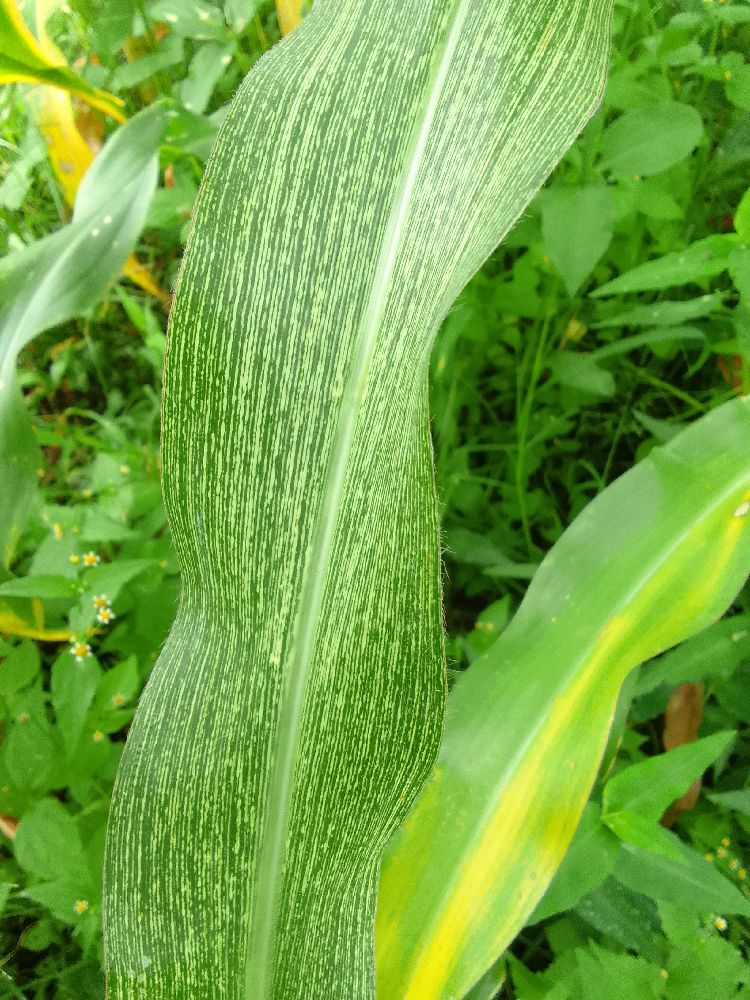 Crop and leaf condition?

maize, maize streak virus
